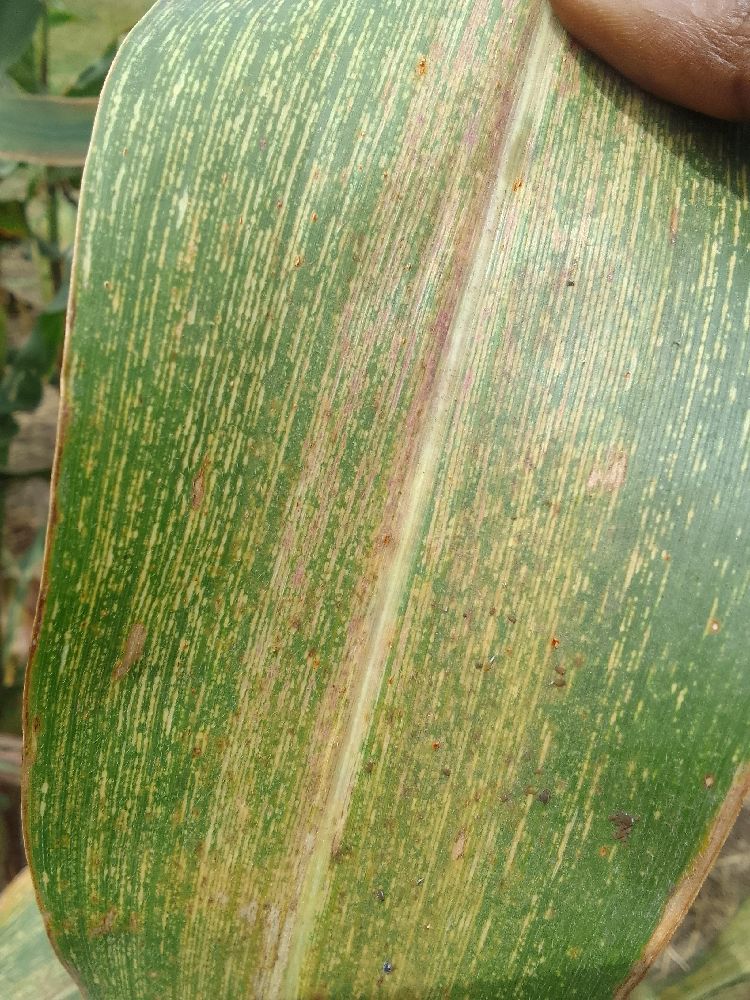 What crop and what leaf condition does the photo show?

maize, maize streak virus
